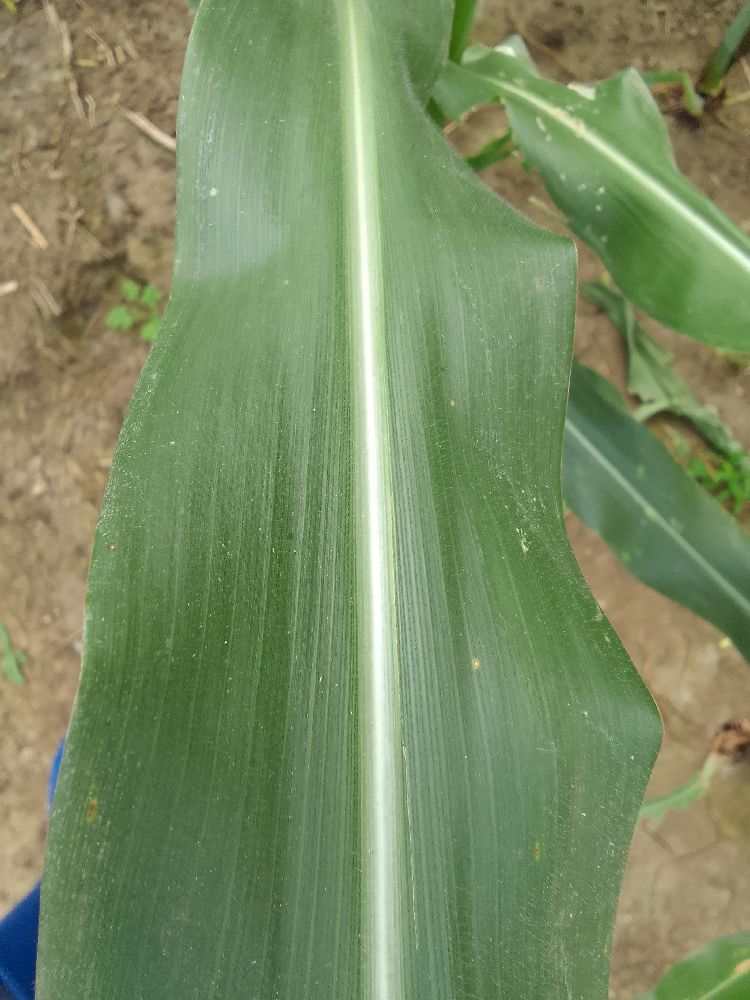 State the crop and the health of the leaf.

maize, healthy
